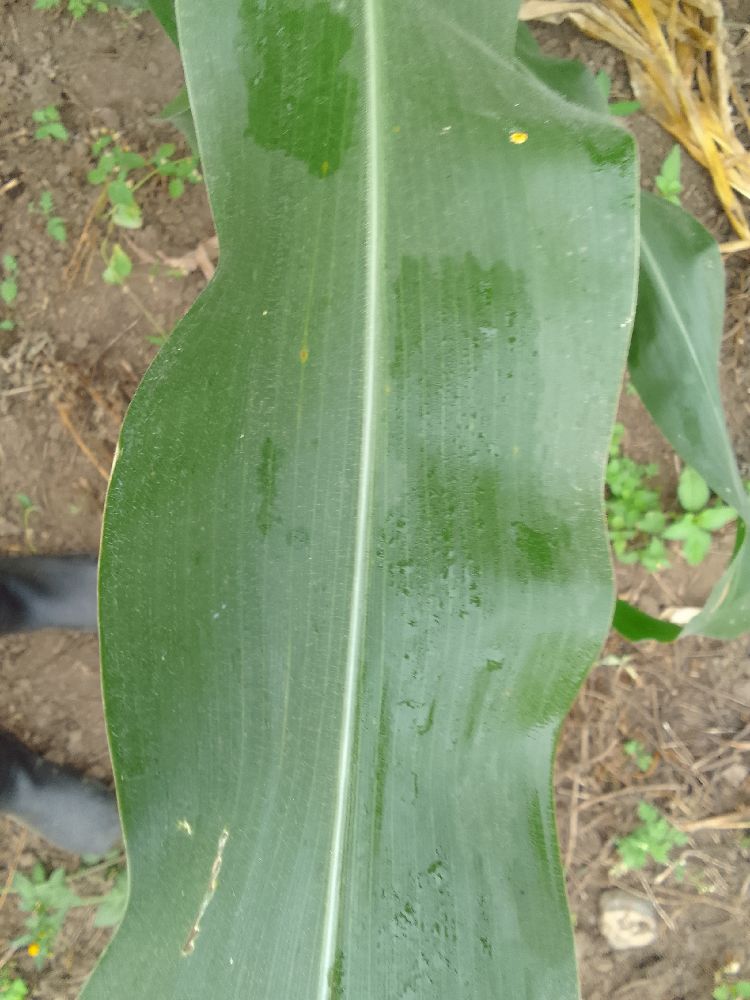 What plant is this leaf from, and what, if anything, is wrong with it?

maize, healthy
